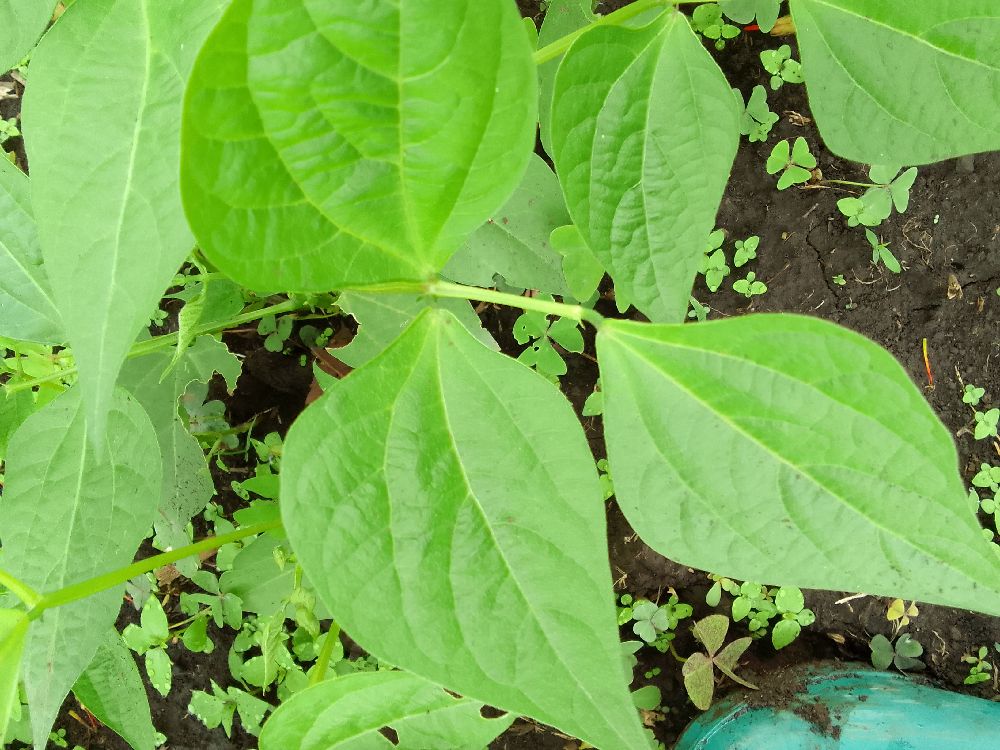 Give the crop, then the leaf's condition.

common bean, healthy
